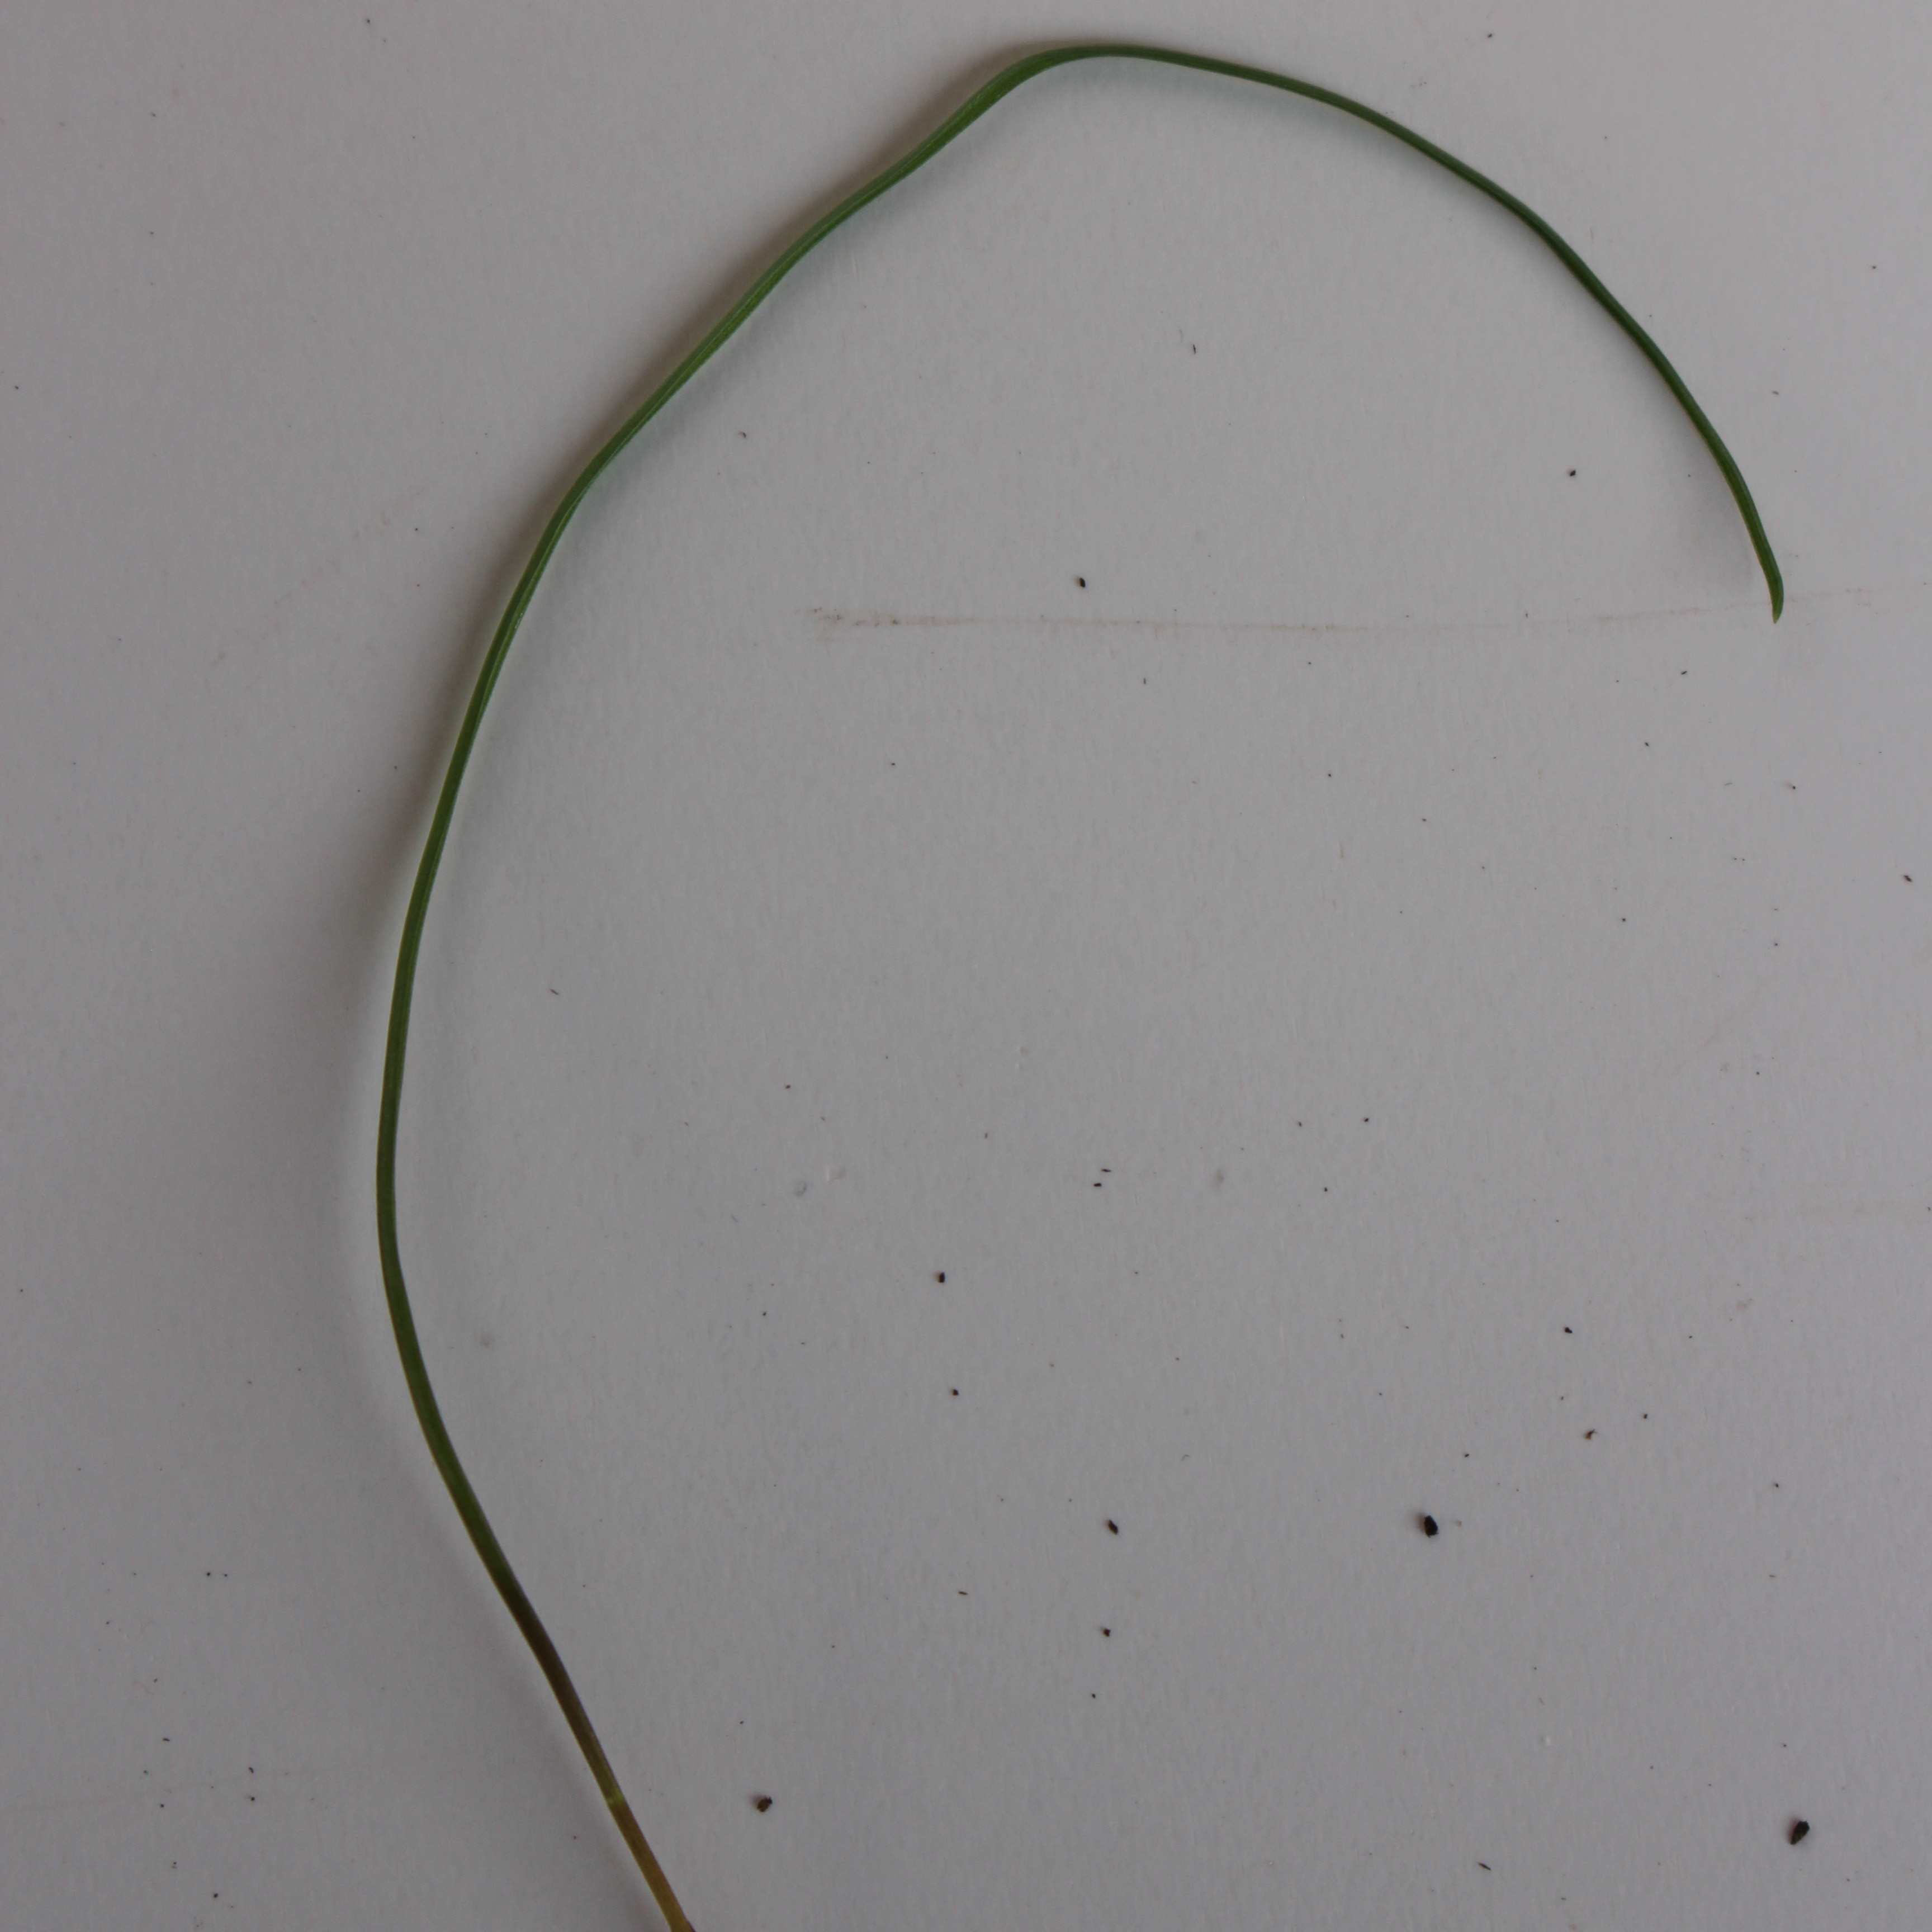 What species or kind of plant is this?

Lolium multiflorum
